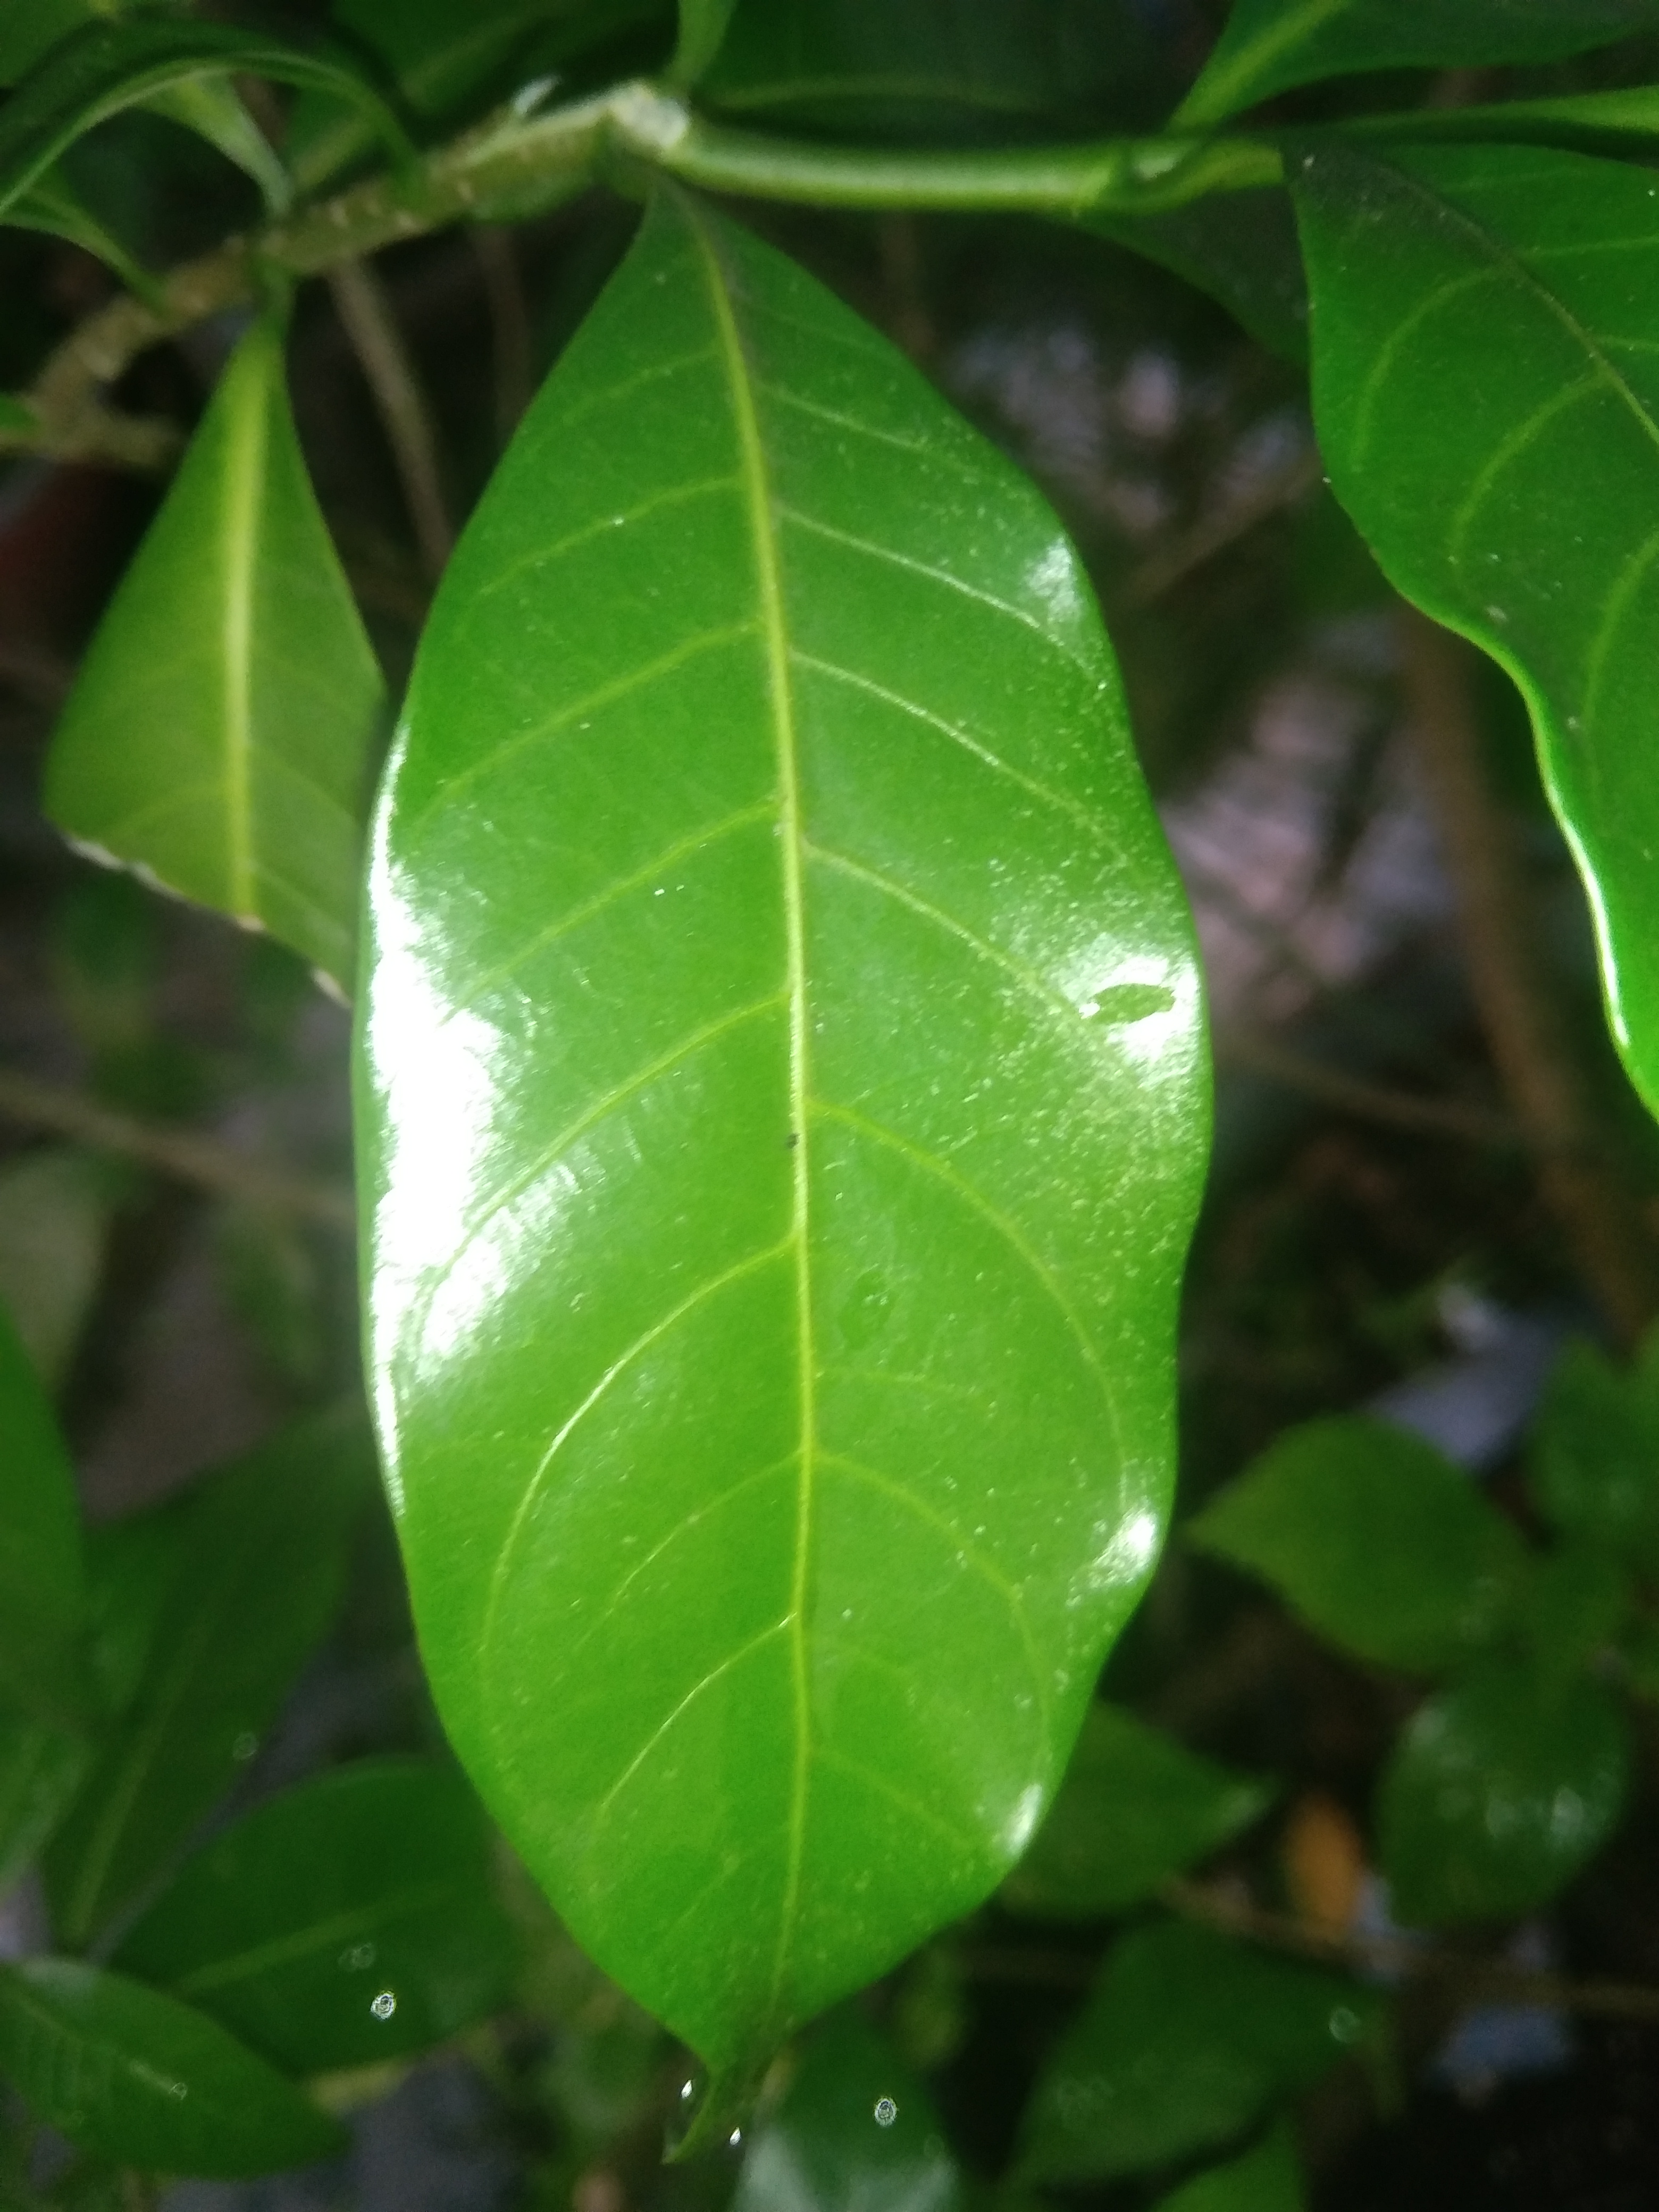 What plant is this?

togor
